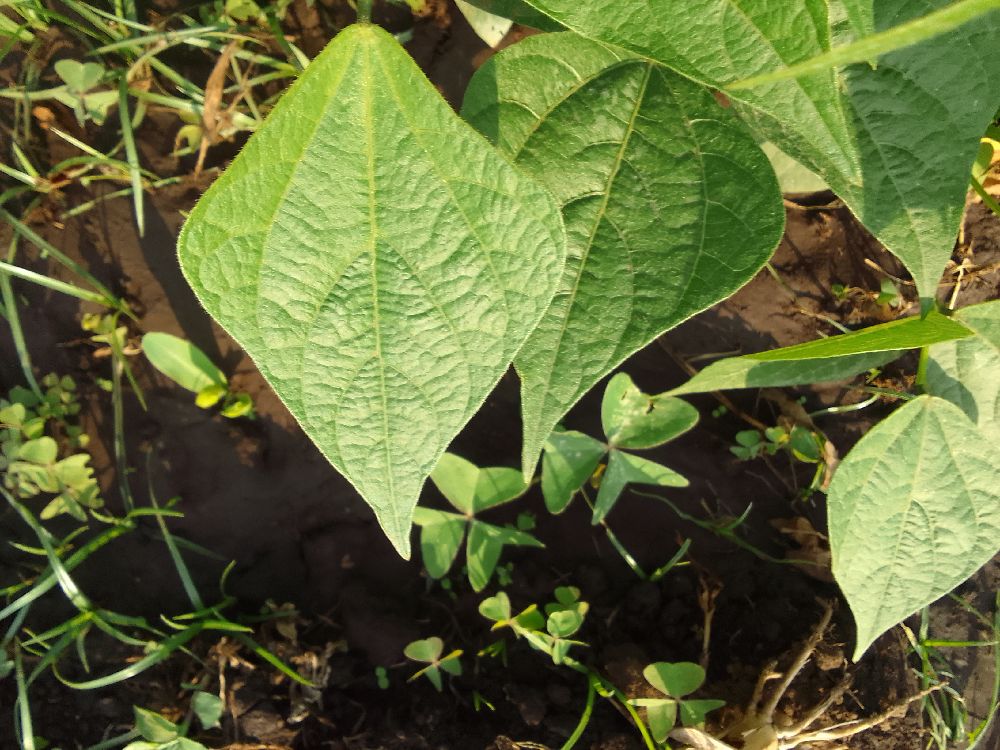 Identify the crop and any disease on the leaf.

common bean, healthy
